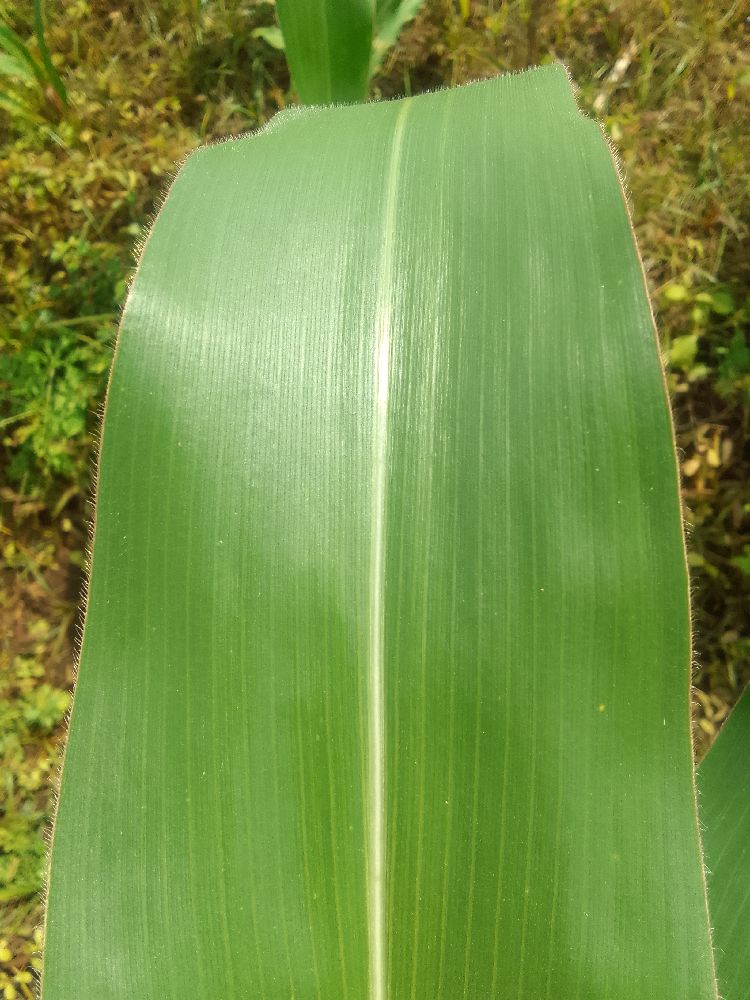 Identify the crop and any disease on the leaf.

maize, healthy
